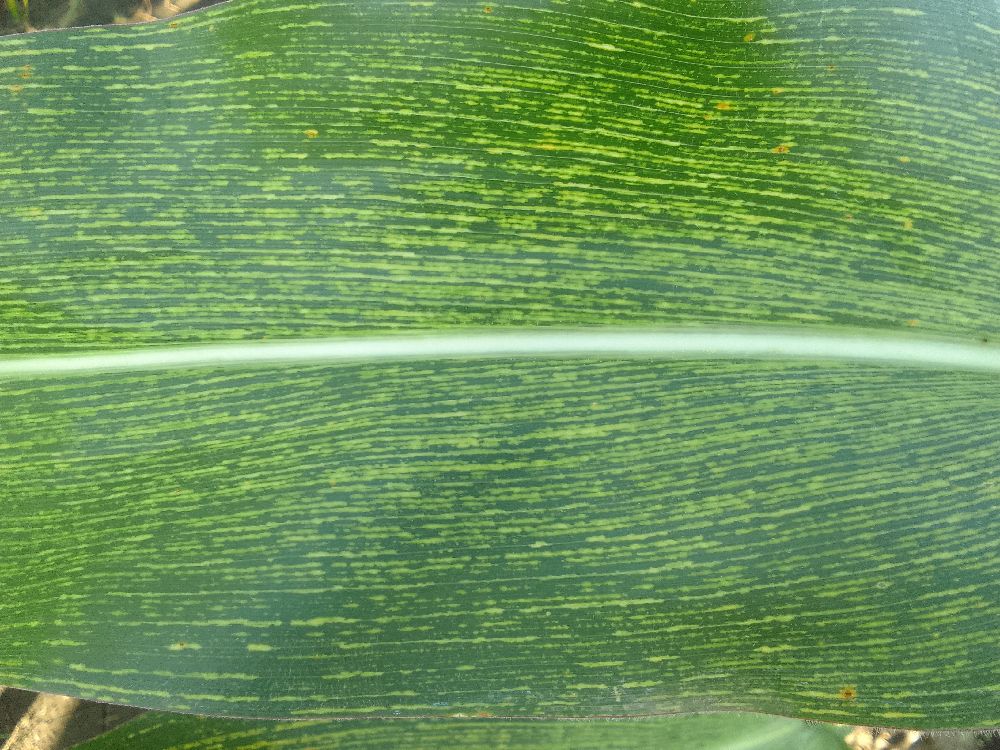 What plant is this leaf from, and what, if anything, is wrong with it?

maize, maize streak virus
